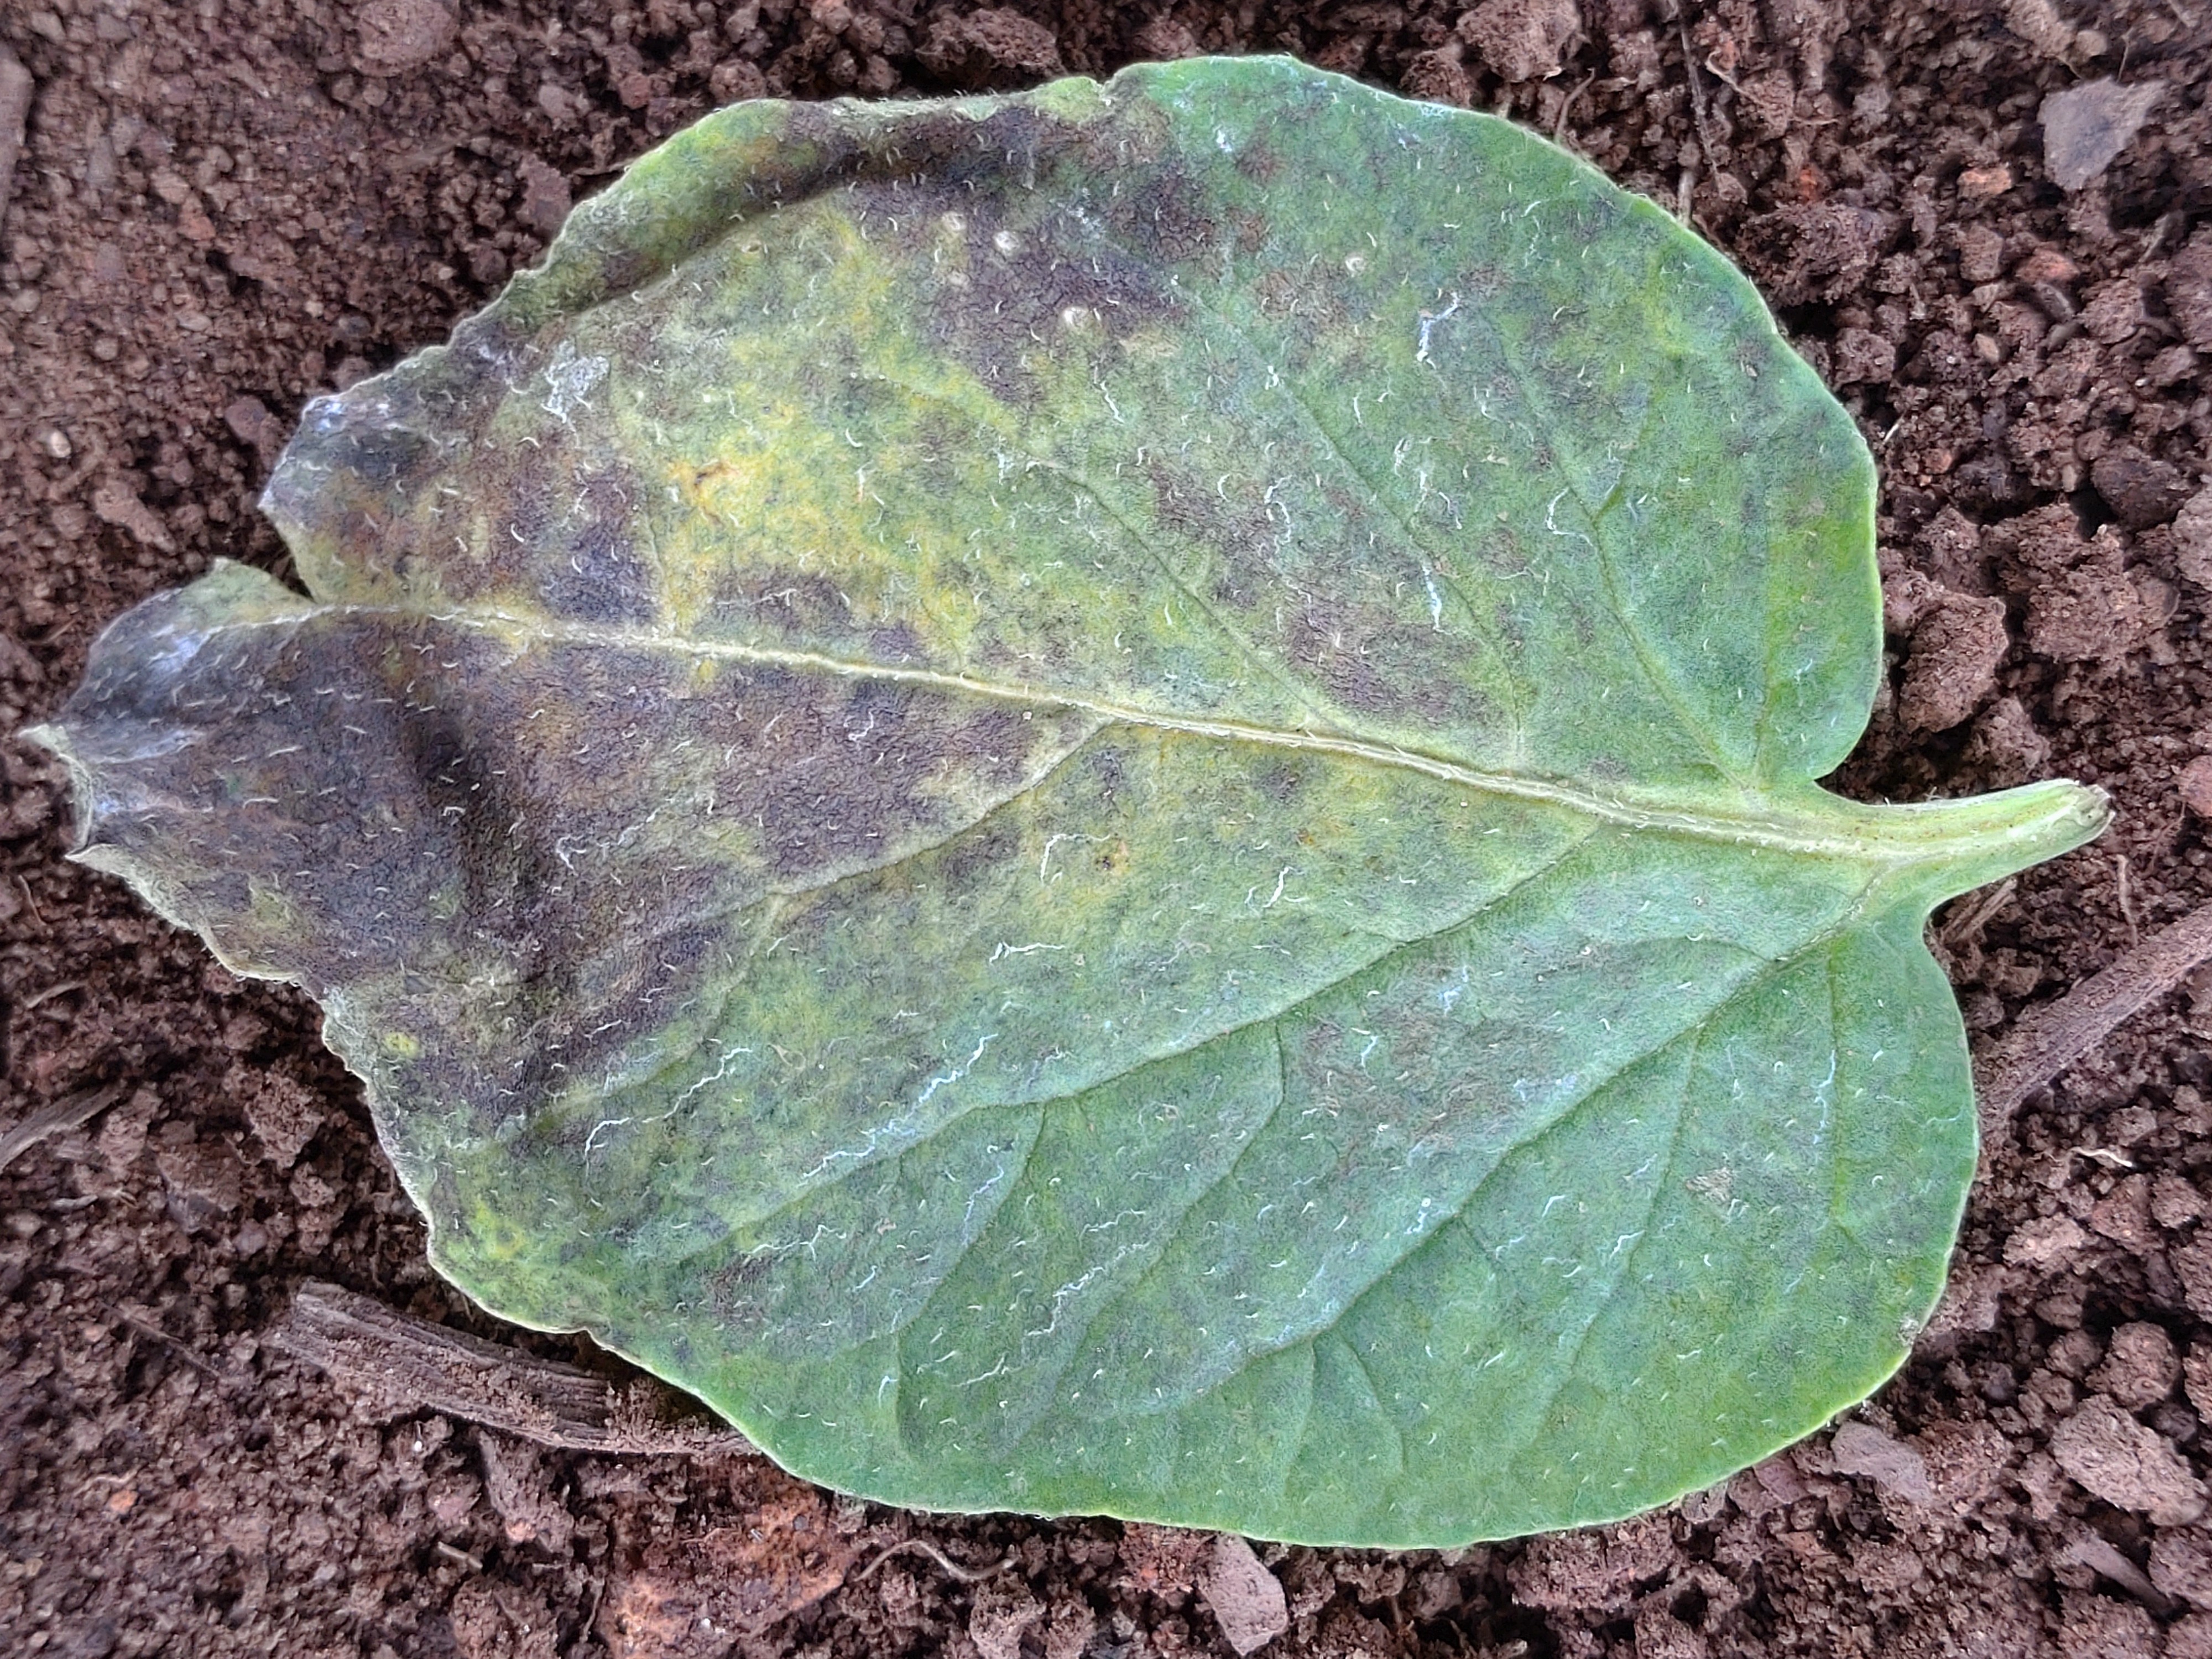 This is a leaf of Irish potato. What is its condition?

late blight
